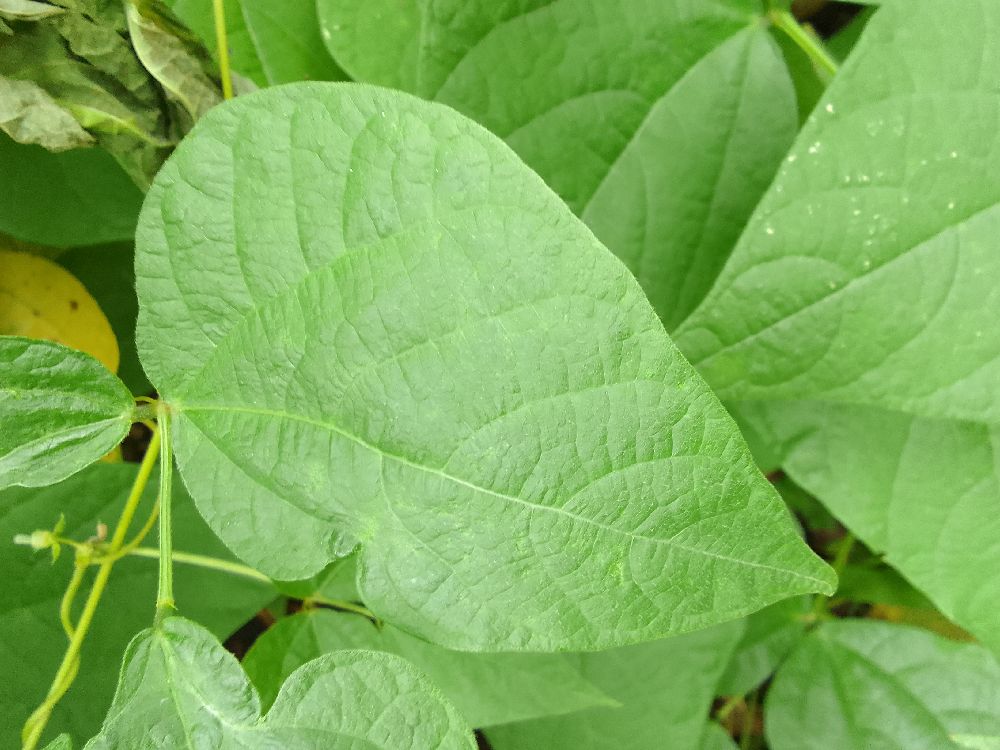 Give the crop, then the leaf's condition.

common bean, healthy
